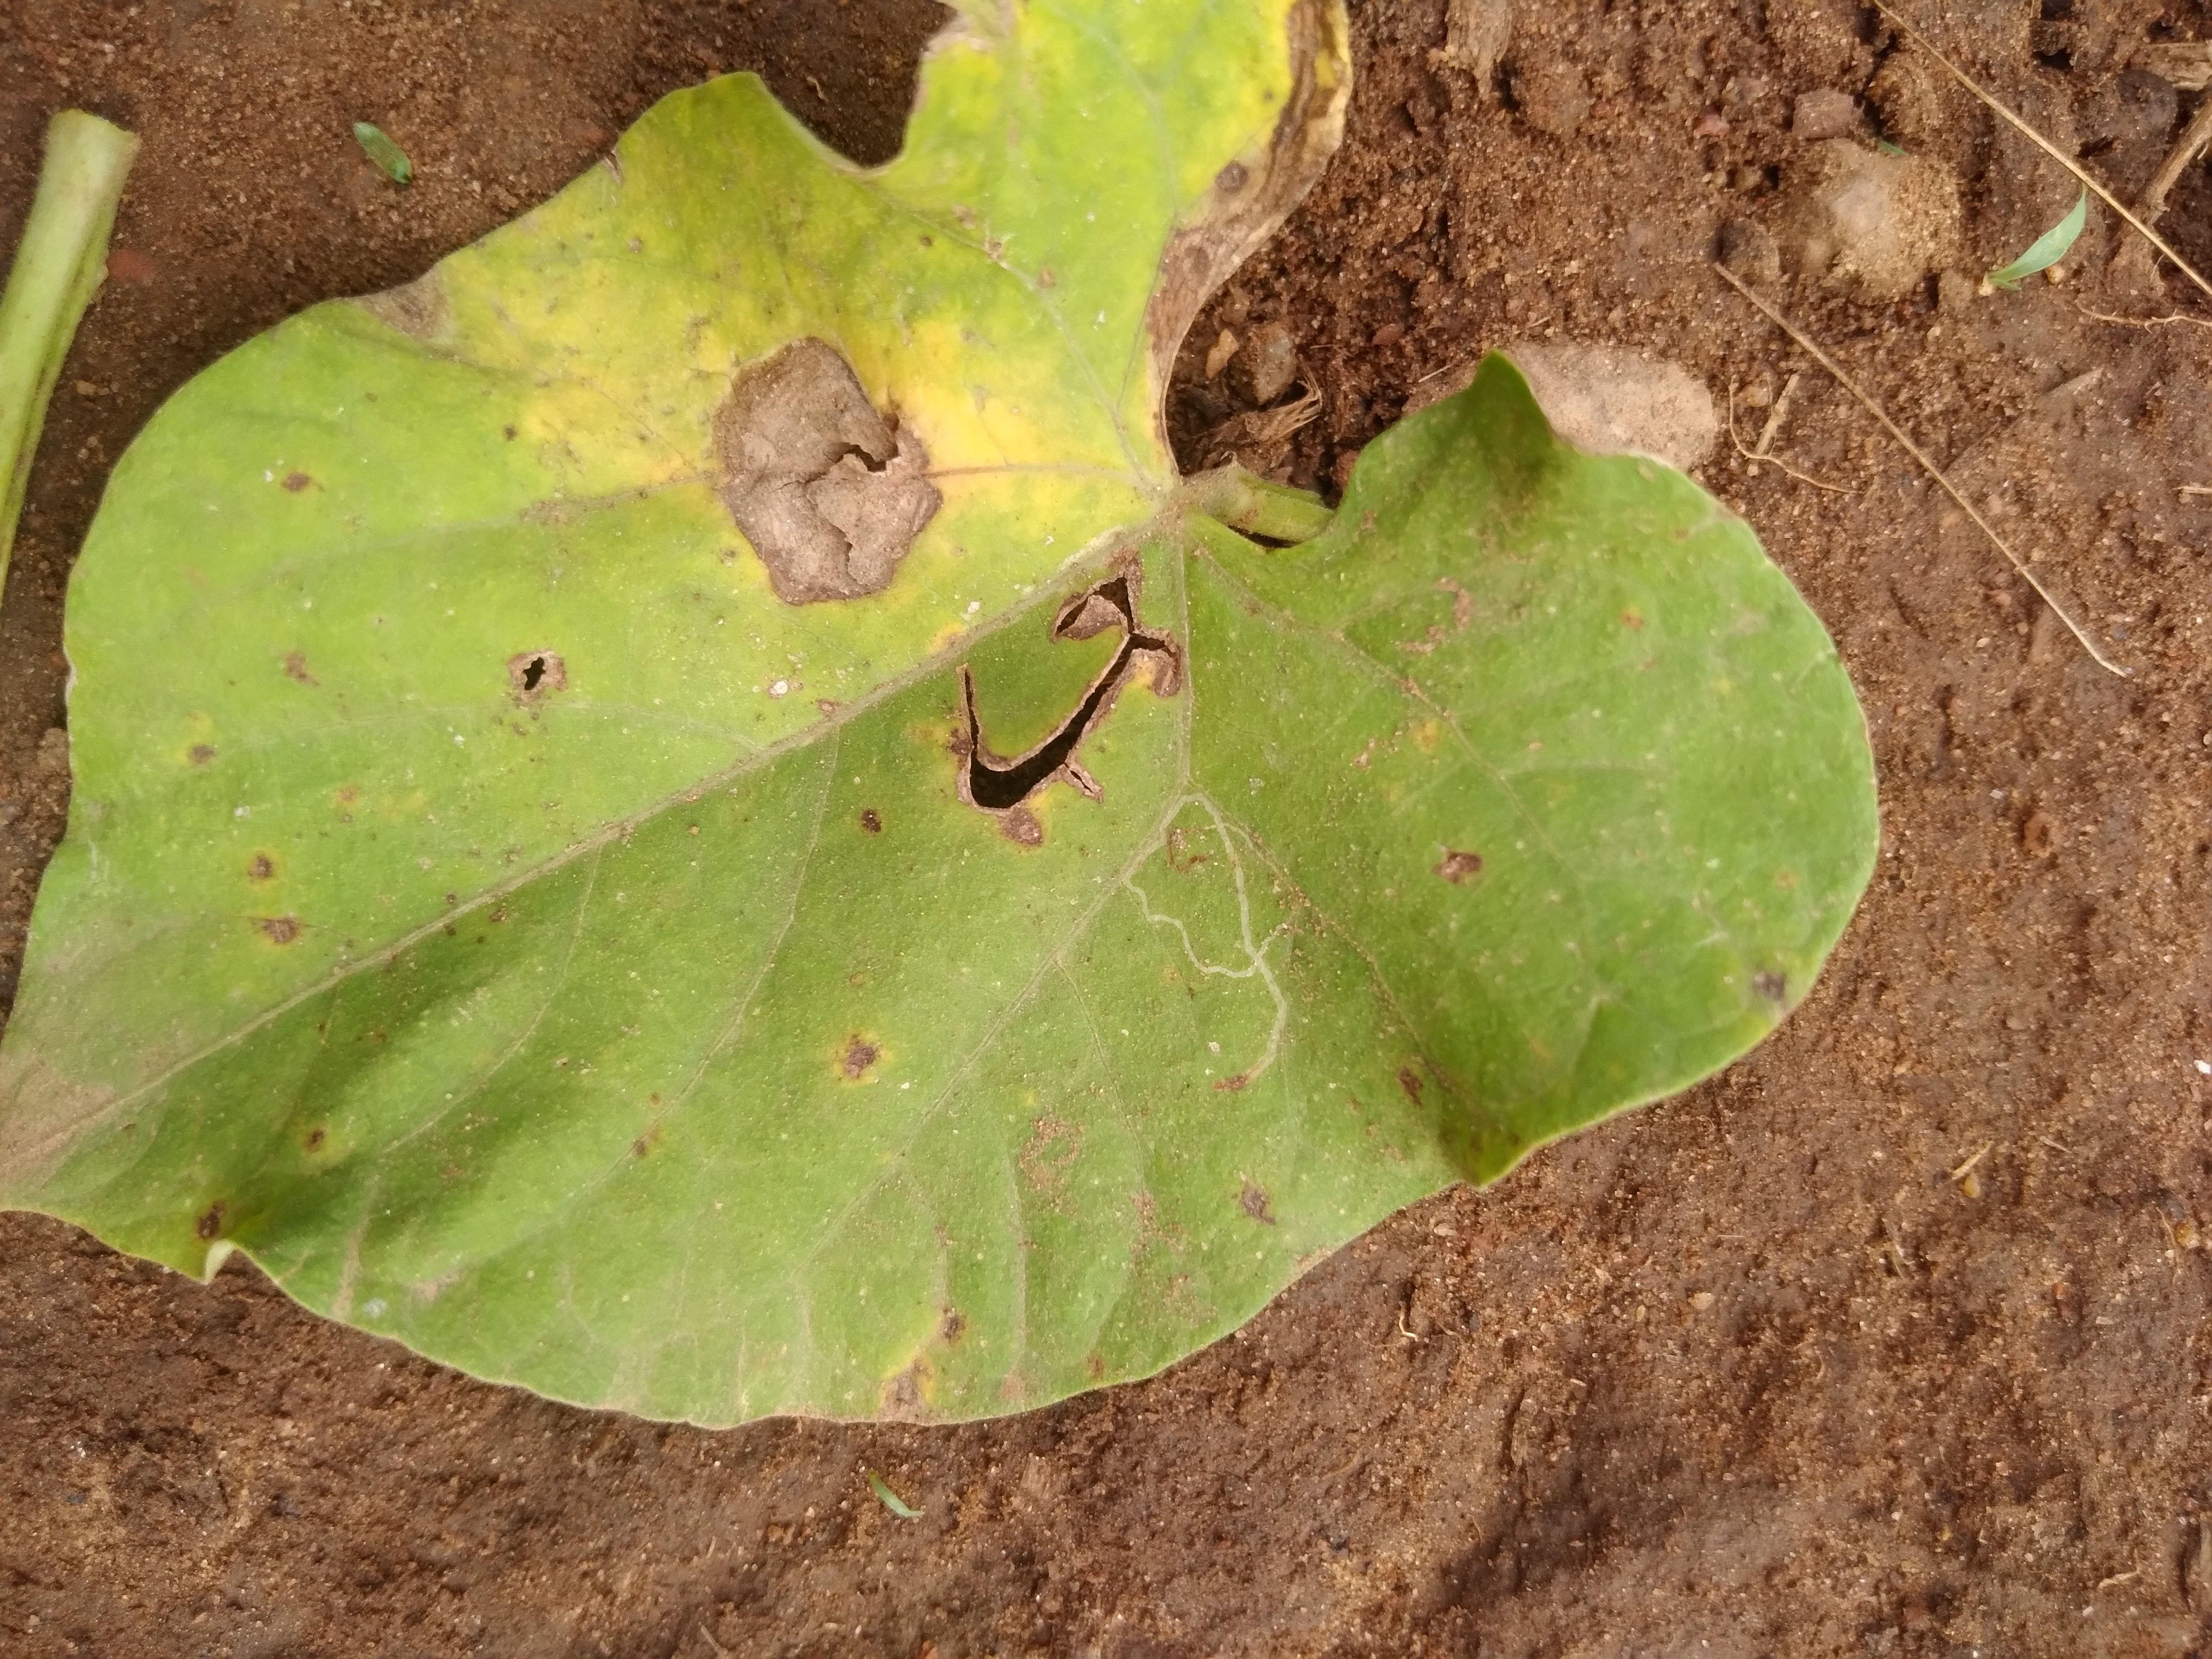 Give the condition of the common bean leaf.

rust
